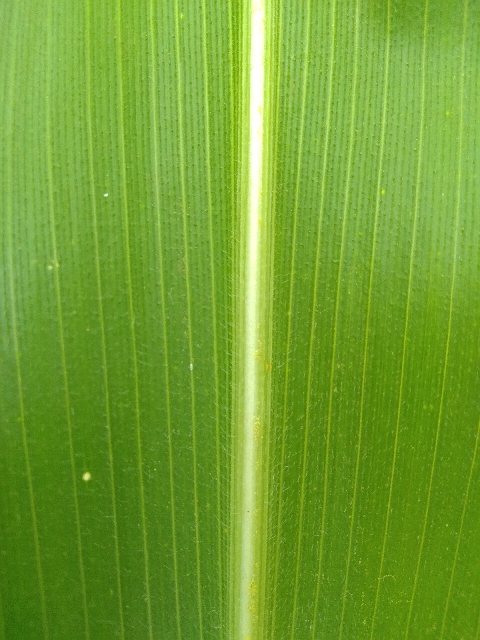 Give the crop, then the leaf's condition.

maize, healthy
